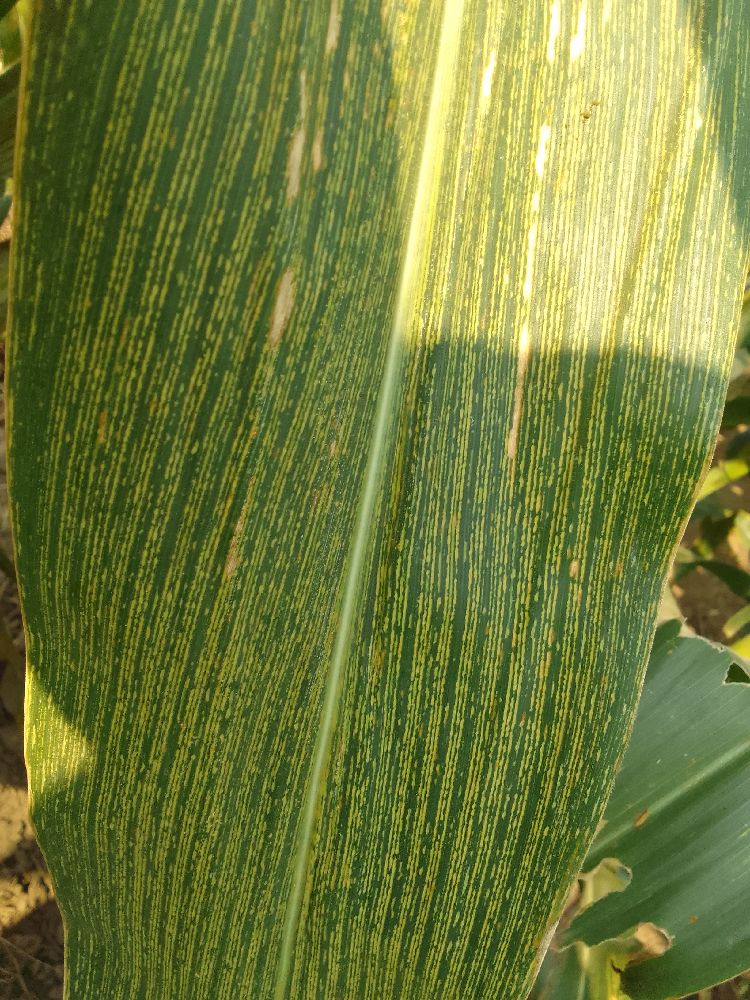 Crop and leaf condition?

maize, maize streak virus
